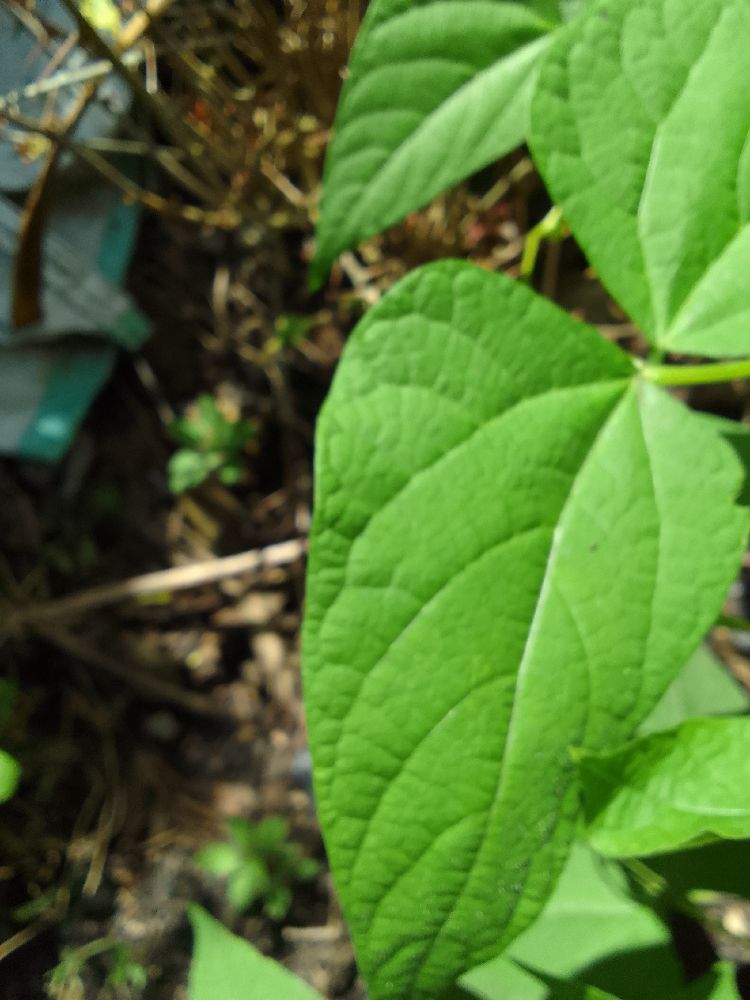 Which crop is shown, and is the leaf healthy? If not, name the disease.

common bean, healthy
